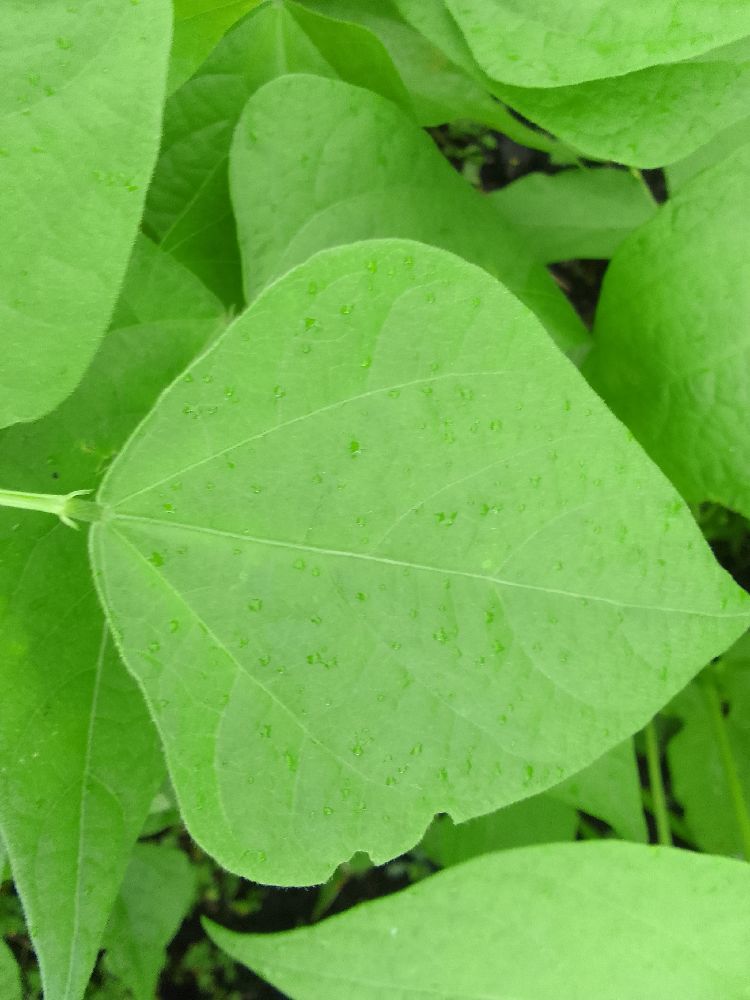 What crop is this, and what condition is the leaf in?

common bean, healthy
